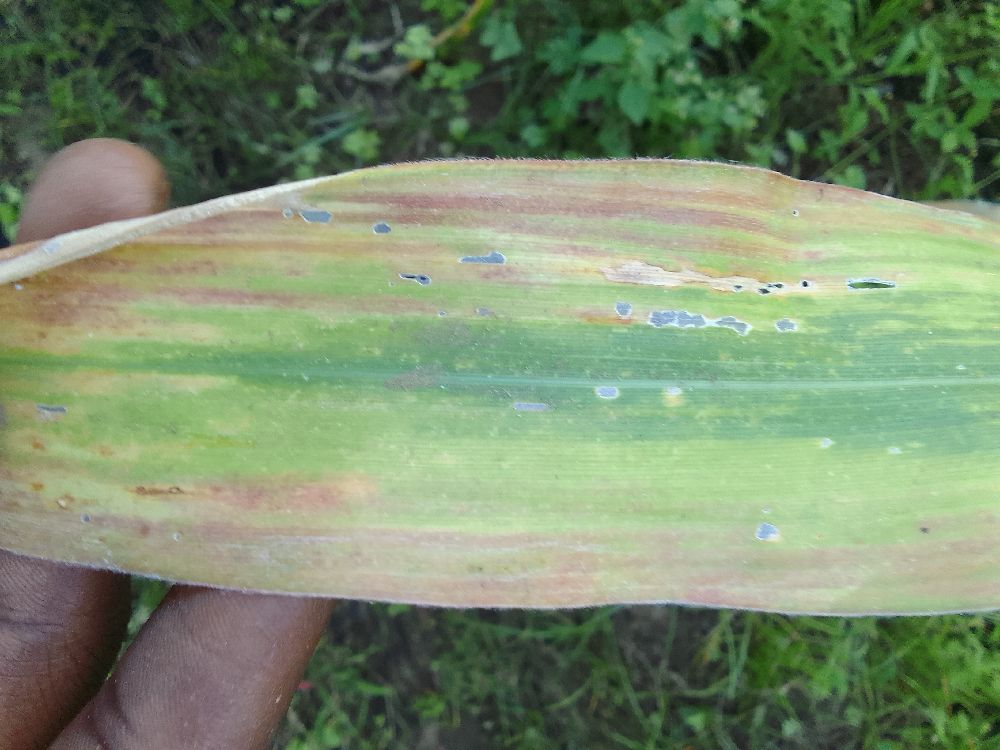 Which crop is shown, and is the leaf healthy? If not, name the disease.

maize, maize lethal necrosis
